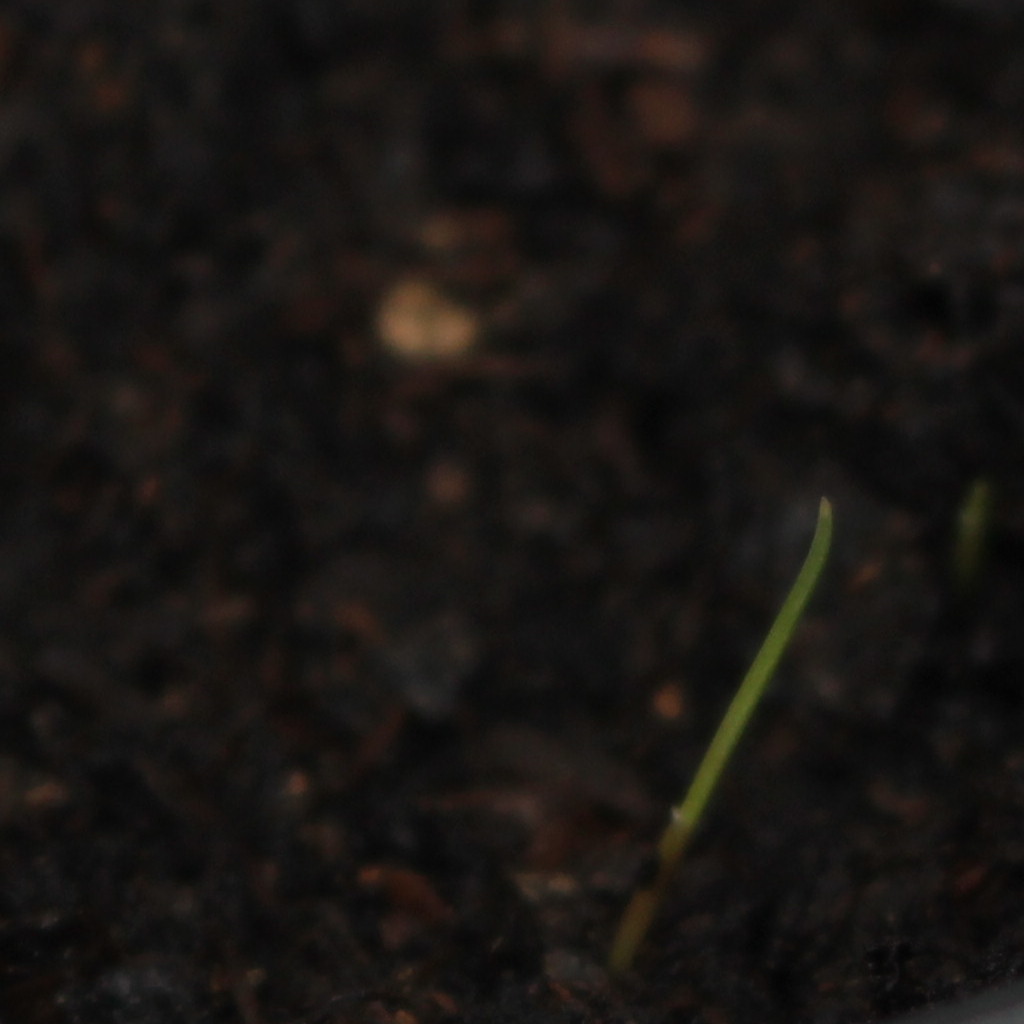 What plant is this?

Lolium multiflorum
